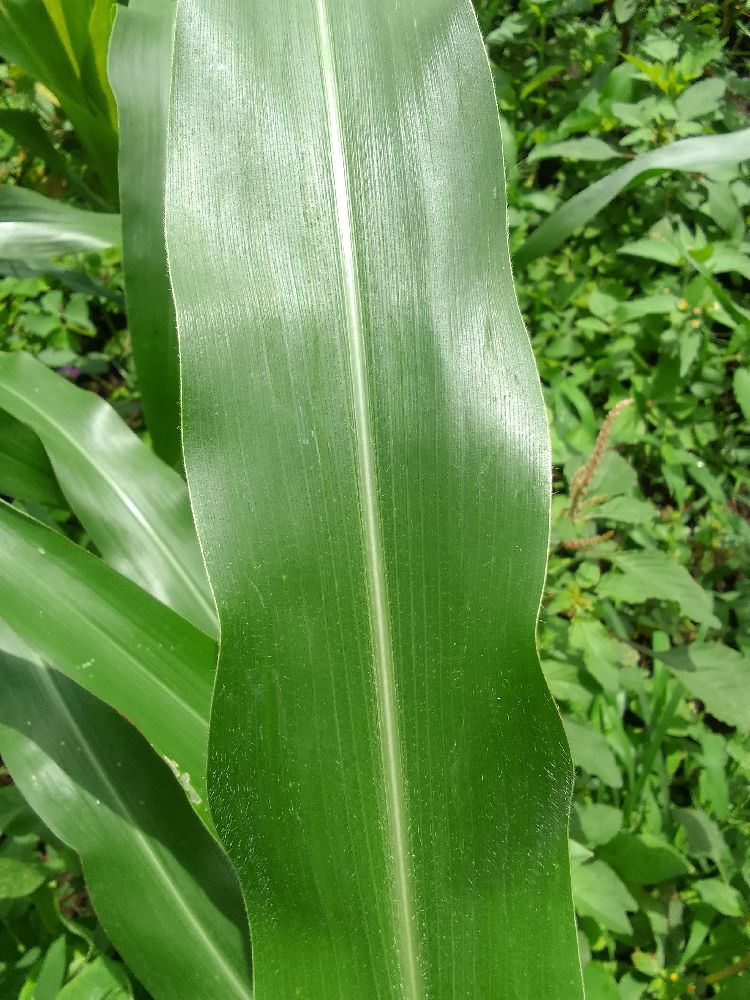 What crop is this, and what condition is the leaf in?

maize, healthy
